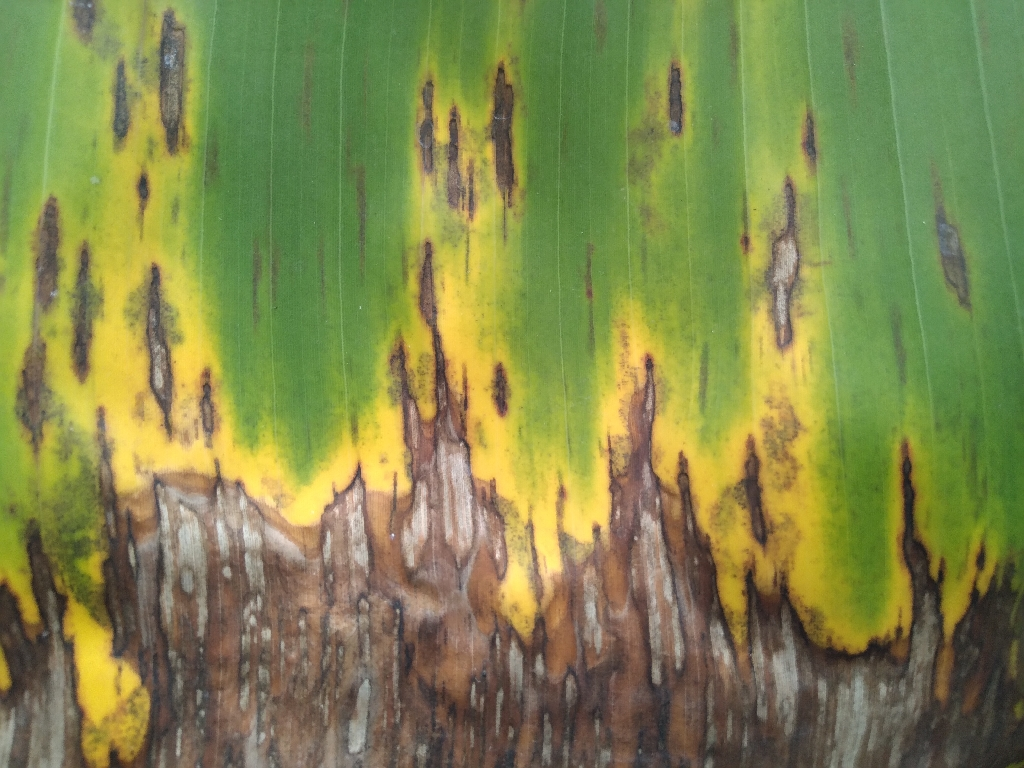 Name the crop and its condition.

banana, black sigatoka
